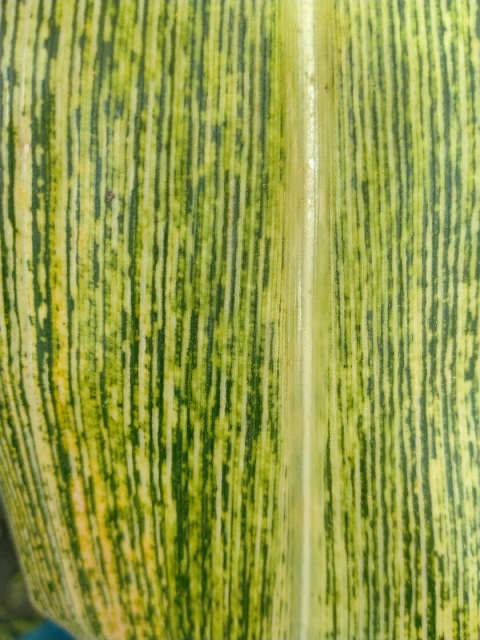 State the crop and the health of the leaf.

maize, maize streak virus
